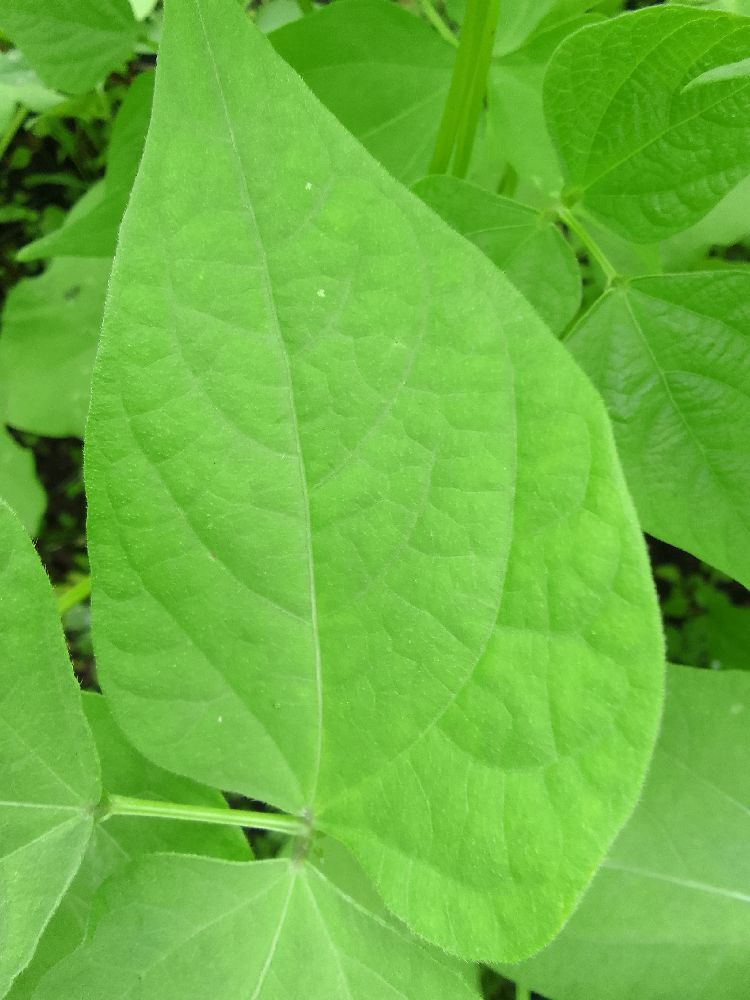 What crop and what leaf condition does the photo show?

common bean, healthy
